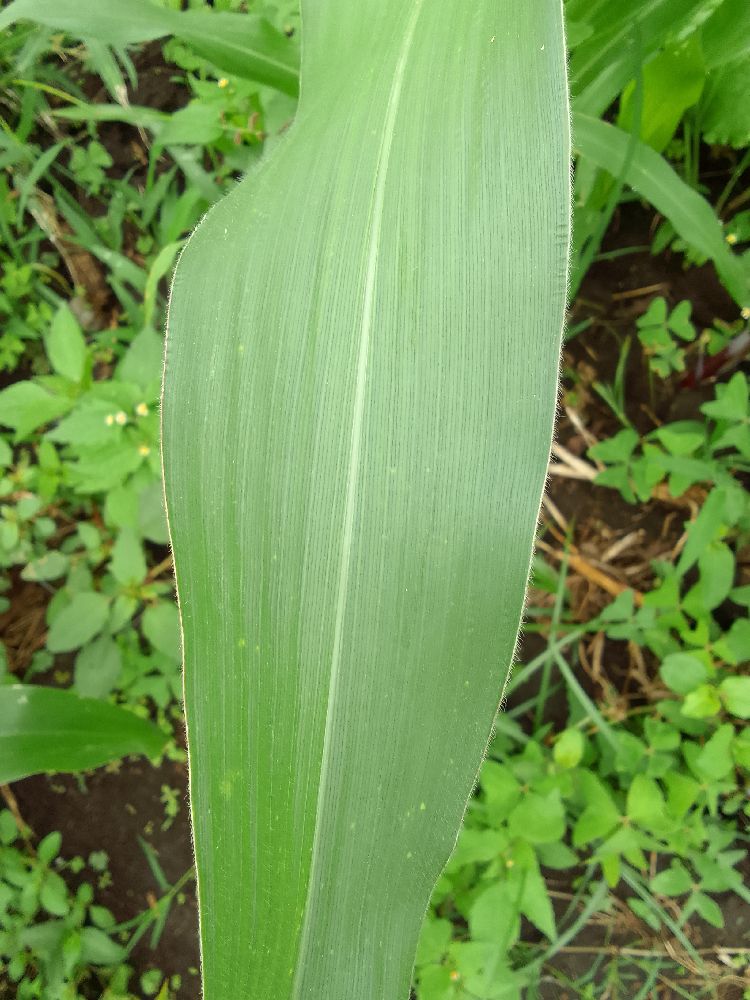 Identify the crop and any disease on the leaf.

maize, healthy
